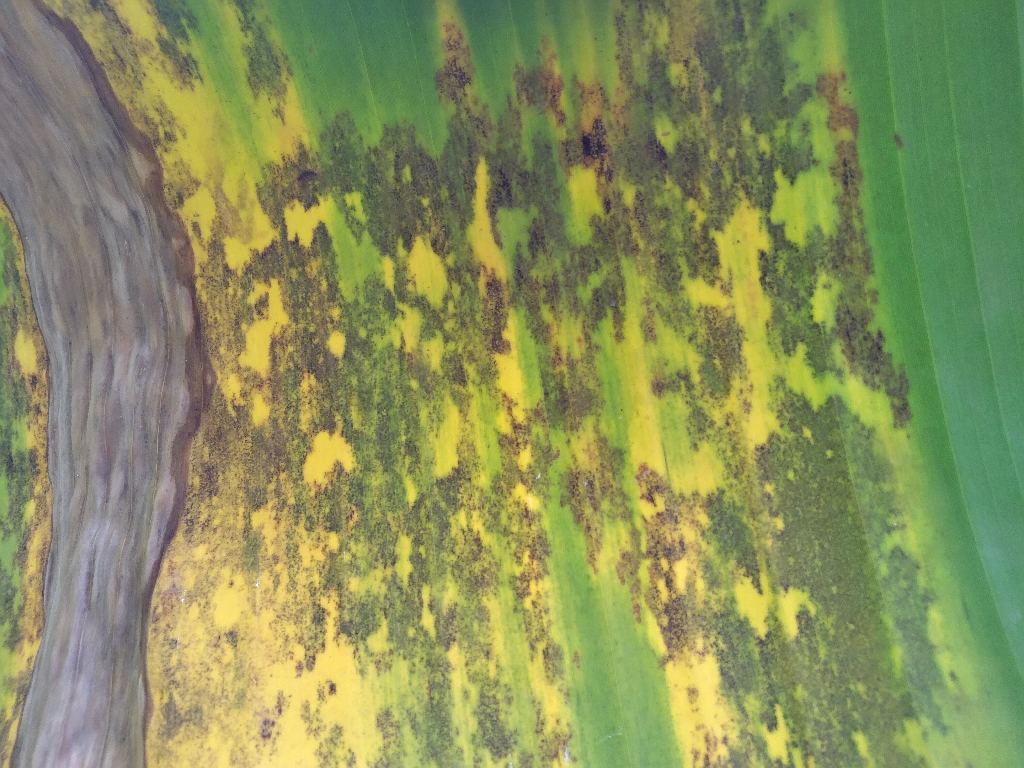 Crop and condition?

banana, black sigatoka
